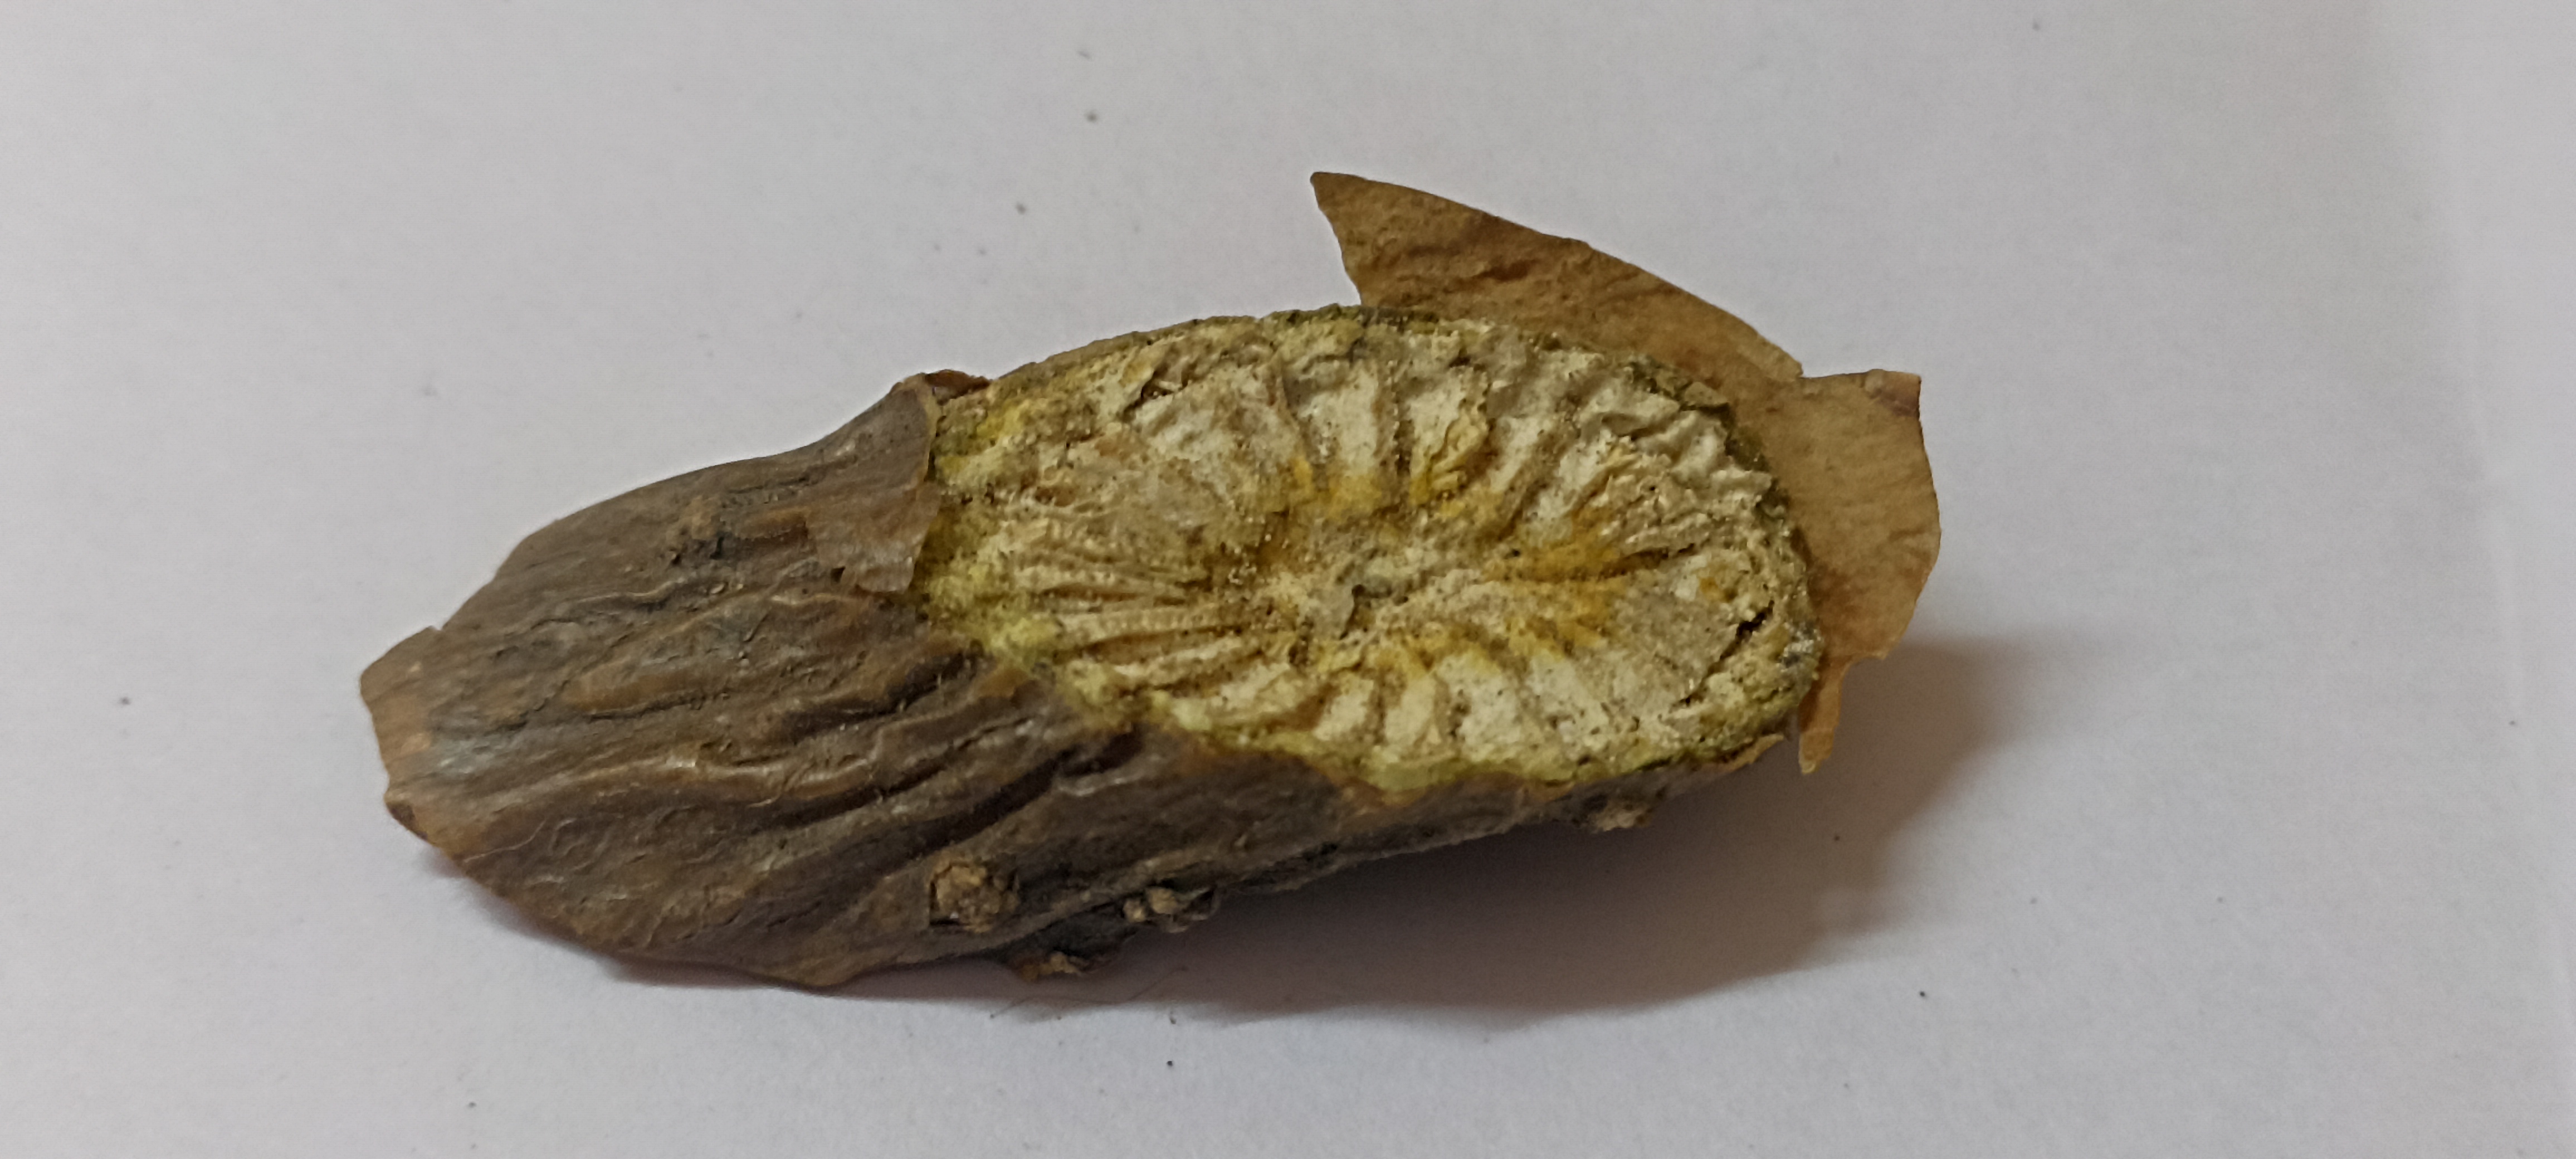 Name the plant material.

gulvel
